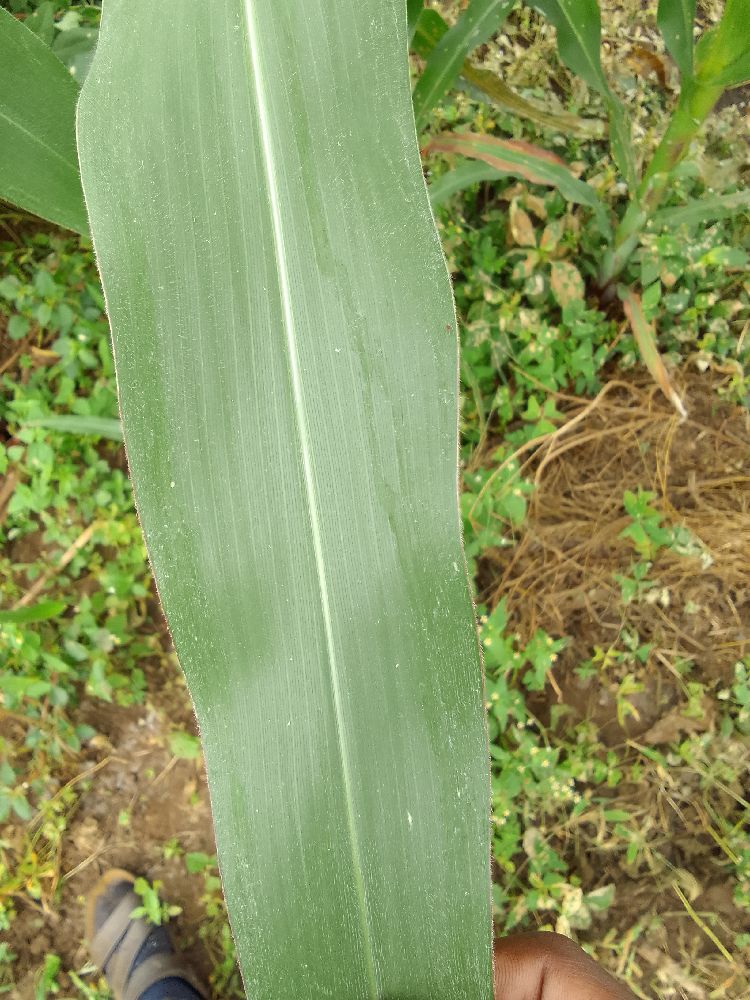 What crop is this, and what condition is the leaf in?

maize, healthy
